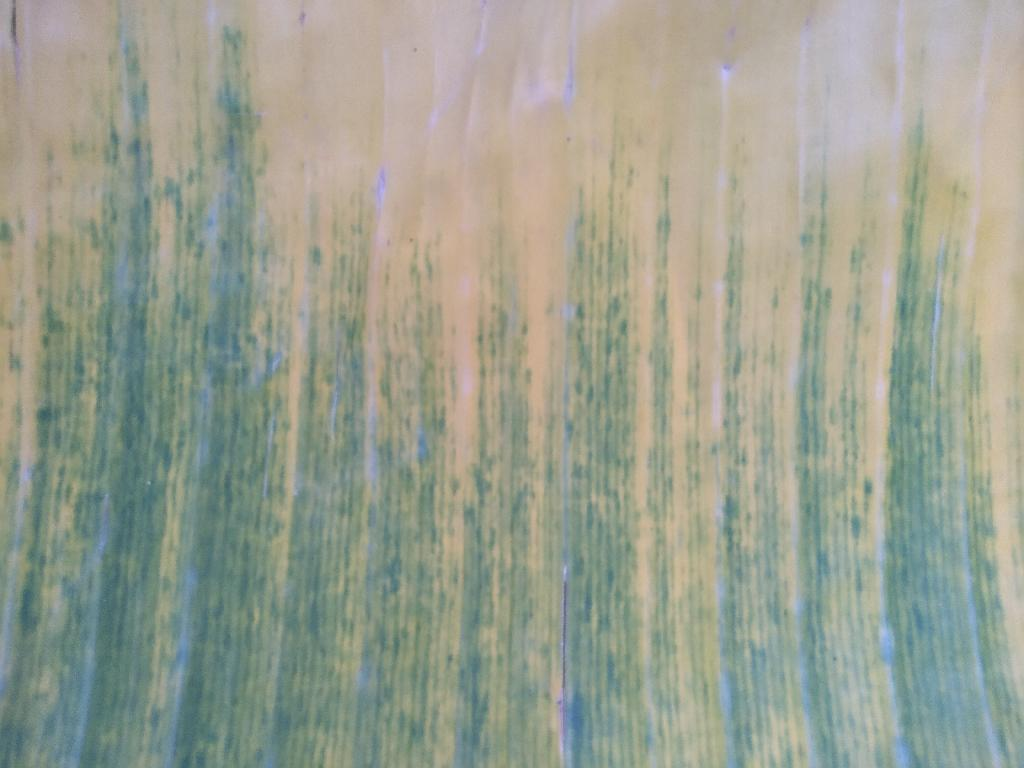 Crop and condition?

banana, fusarium wilt race 1
